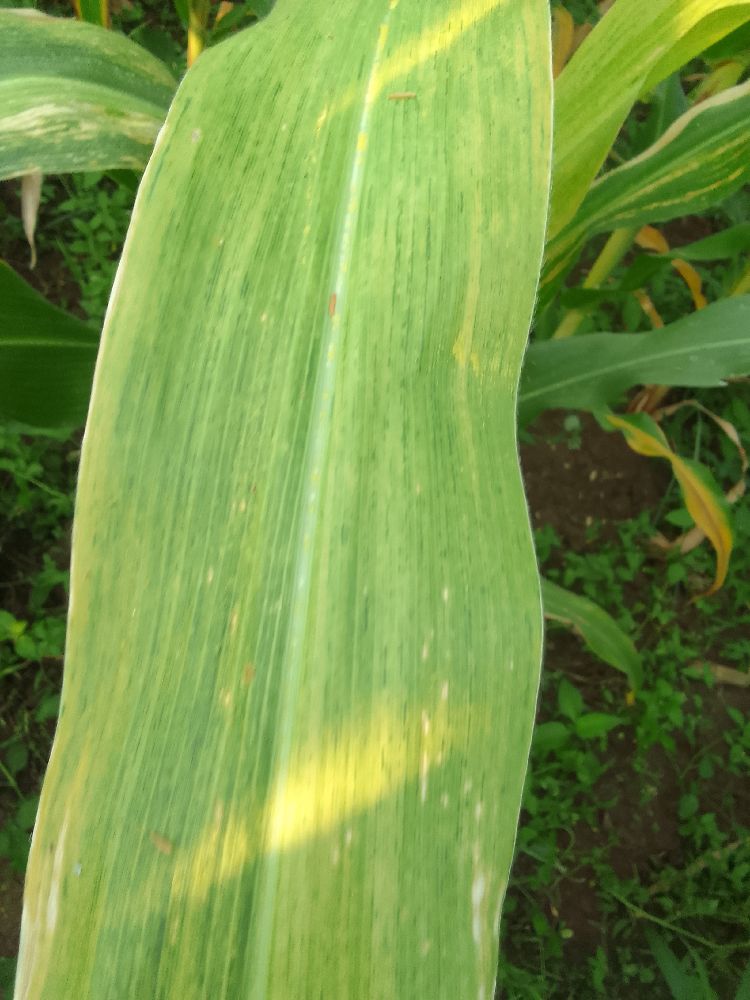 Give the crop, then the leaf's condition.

maize, maize lethal necrosis
